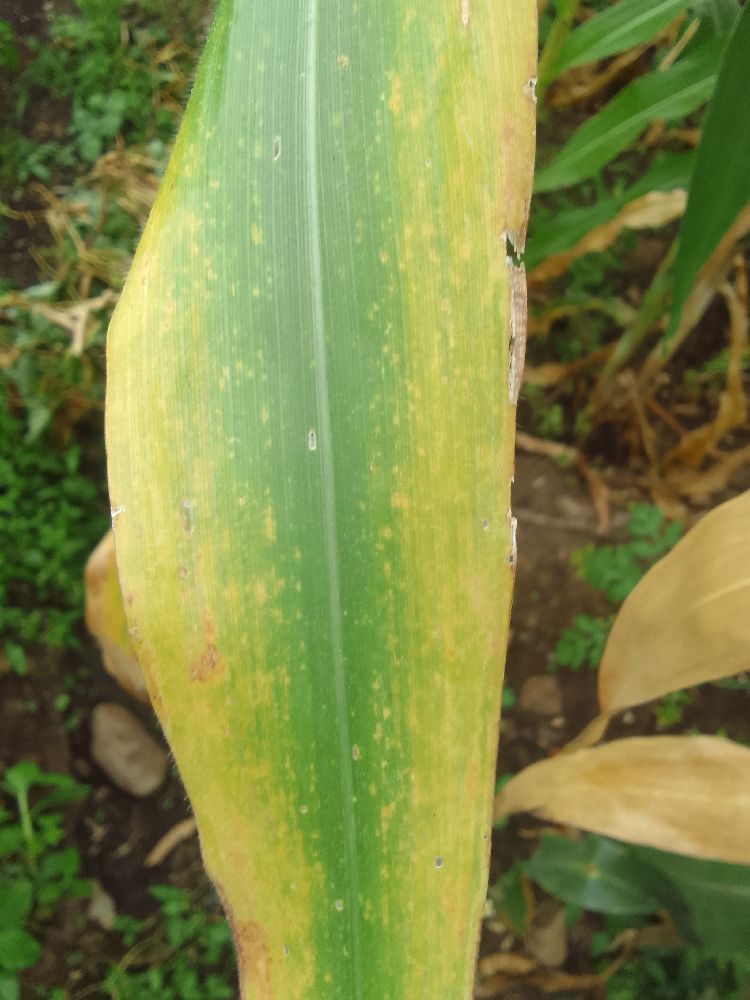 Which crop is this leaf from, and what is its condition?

maize, maize lethal necrosis
